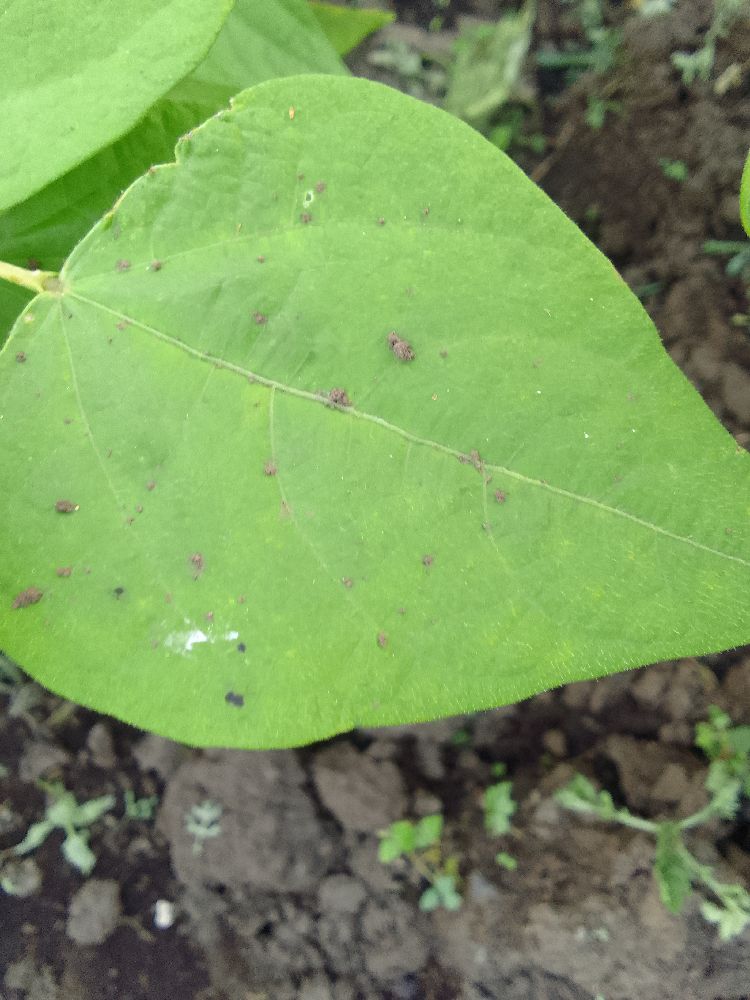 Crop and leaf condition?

common bean, healthy
